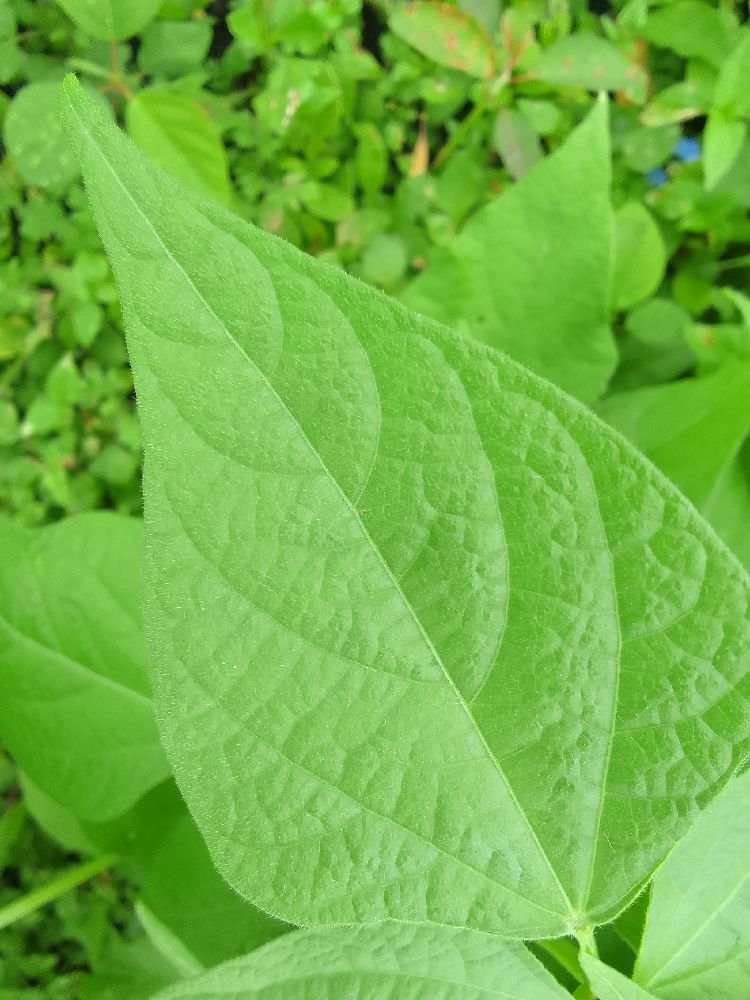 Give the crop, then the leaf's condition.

common bean, healthy
